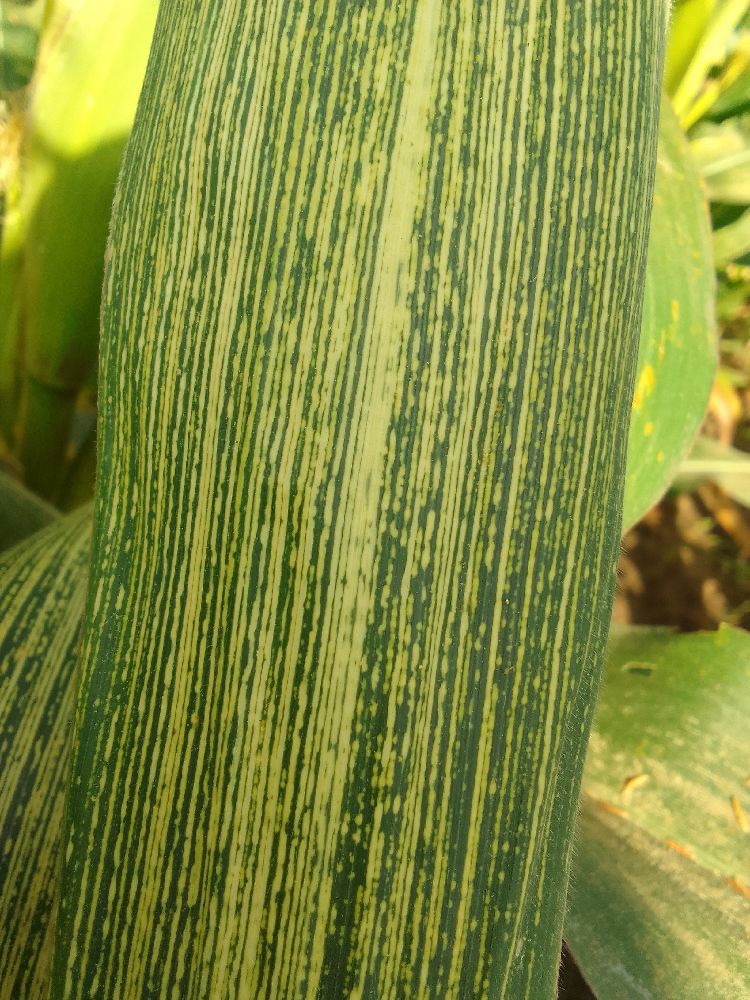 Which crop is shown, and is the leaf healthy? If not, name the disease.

maize, maize streak virus
